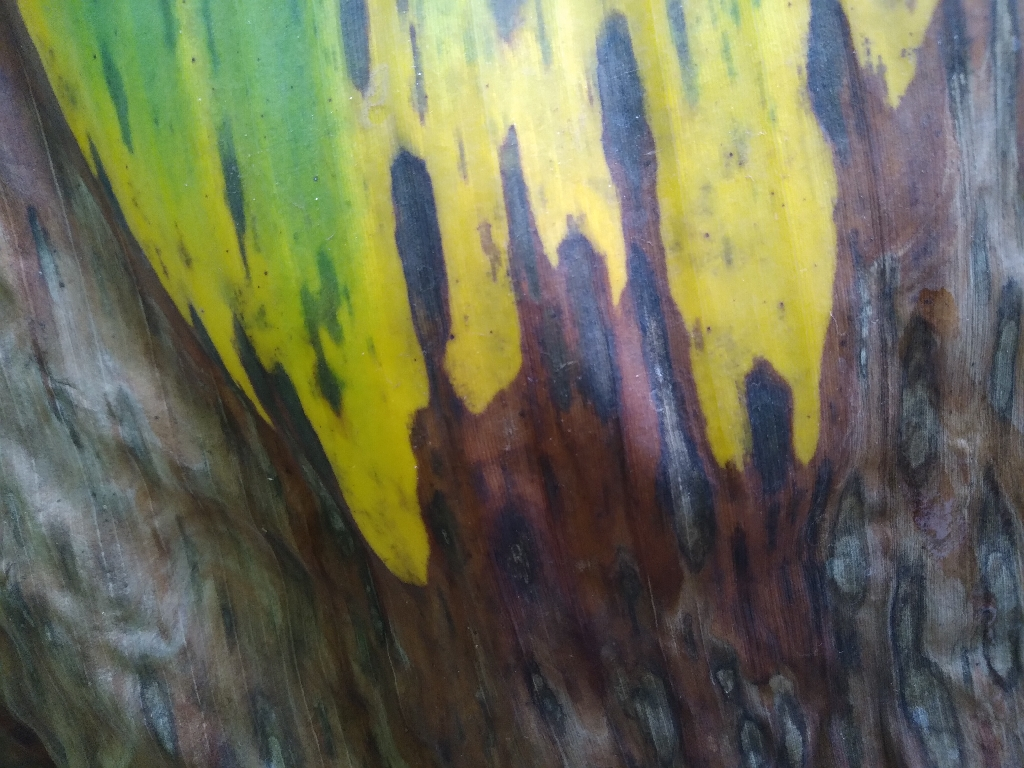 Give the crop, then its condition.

banana, black sigatoka
